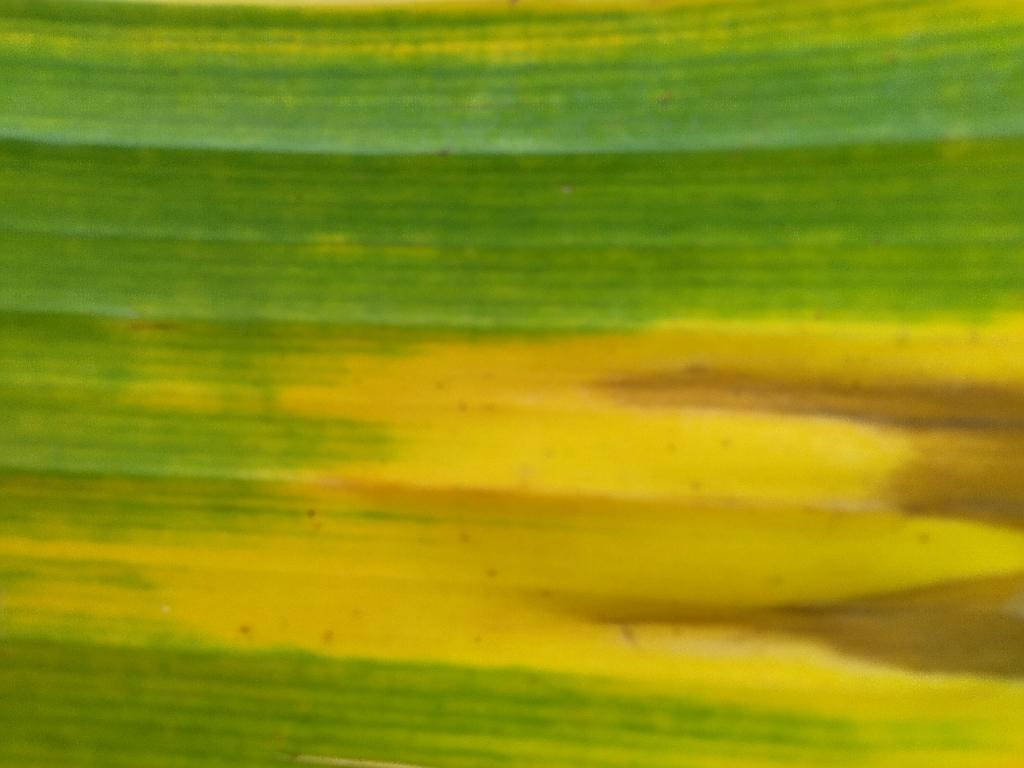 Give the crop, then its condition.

banana, fusarium wilt race 1
